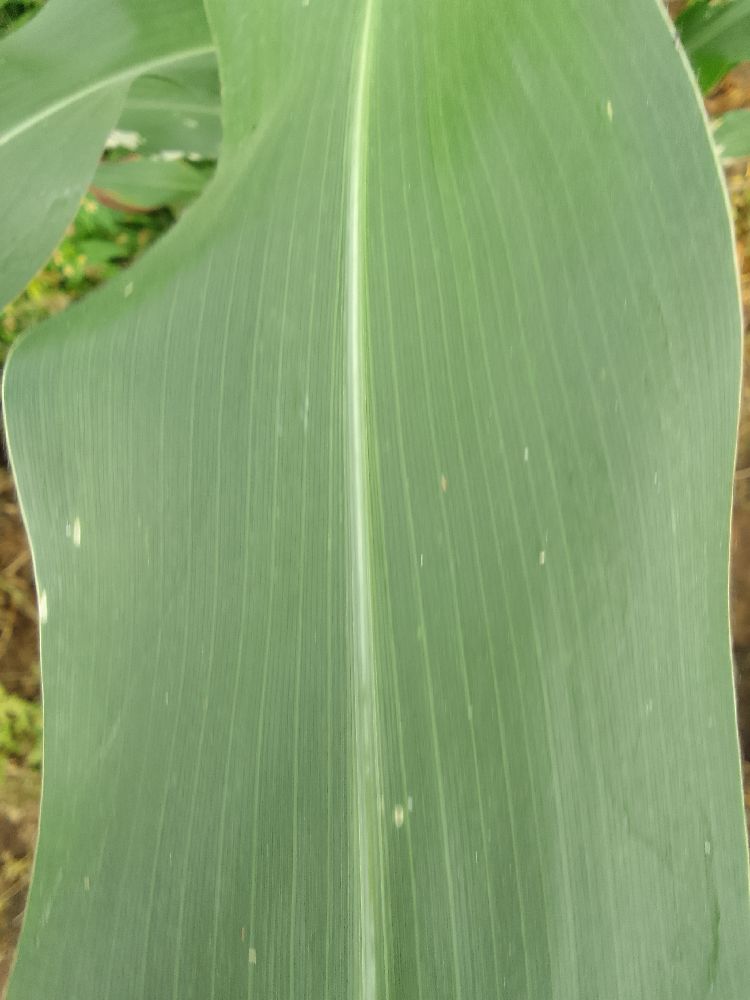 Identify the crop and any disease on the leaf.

maize, healthy
